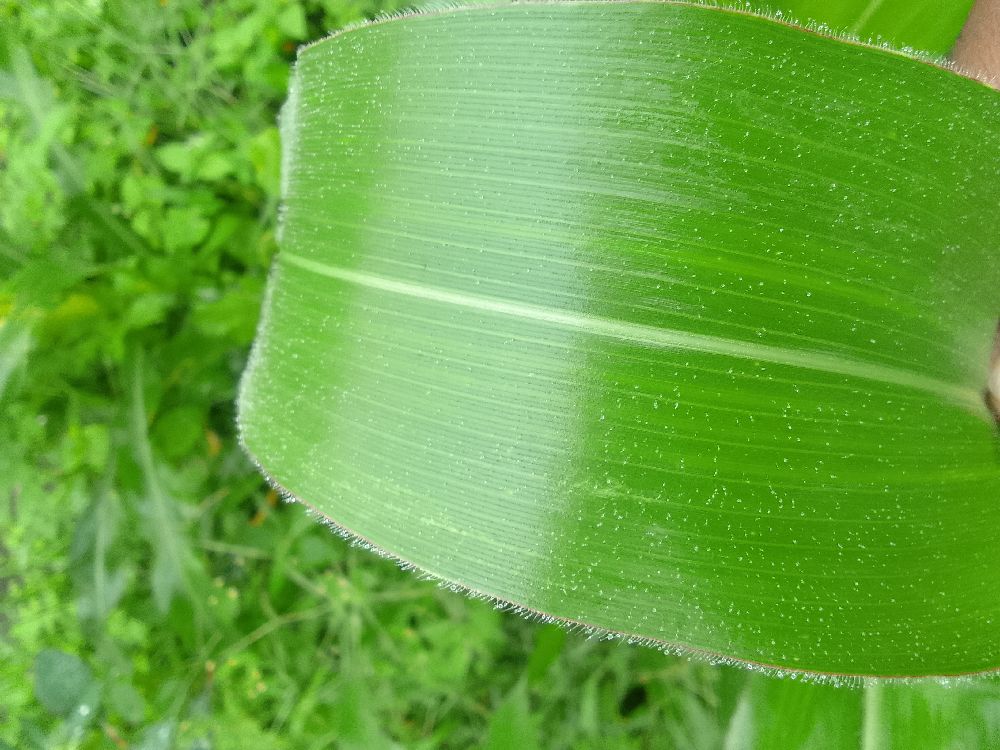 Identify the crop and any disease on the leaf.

maize, healthy
